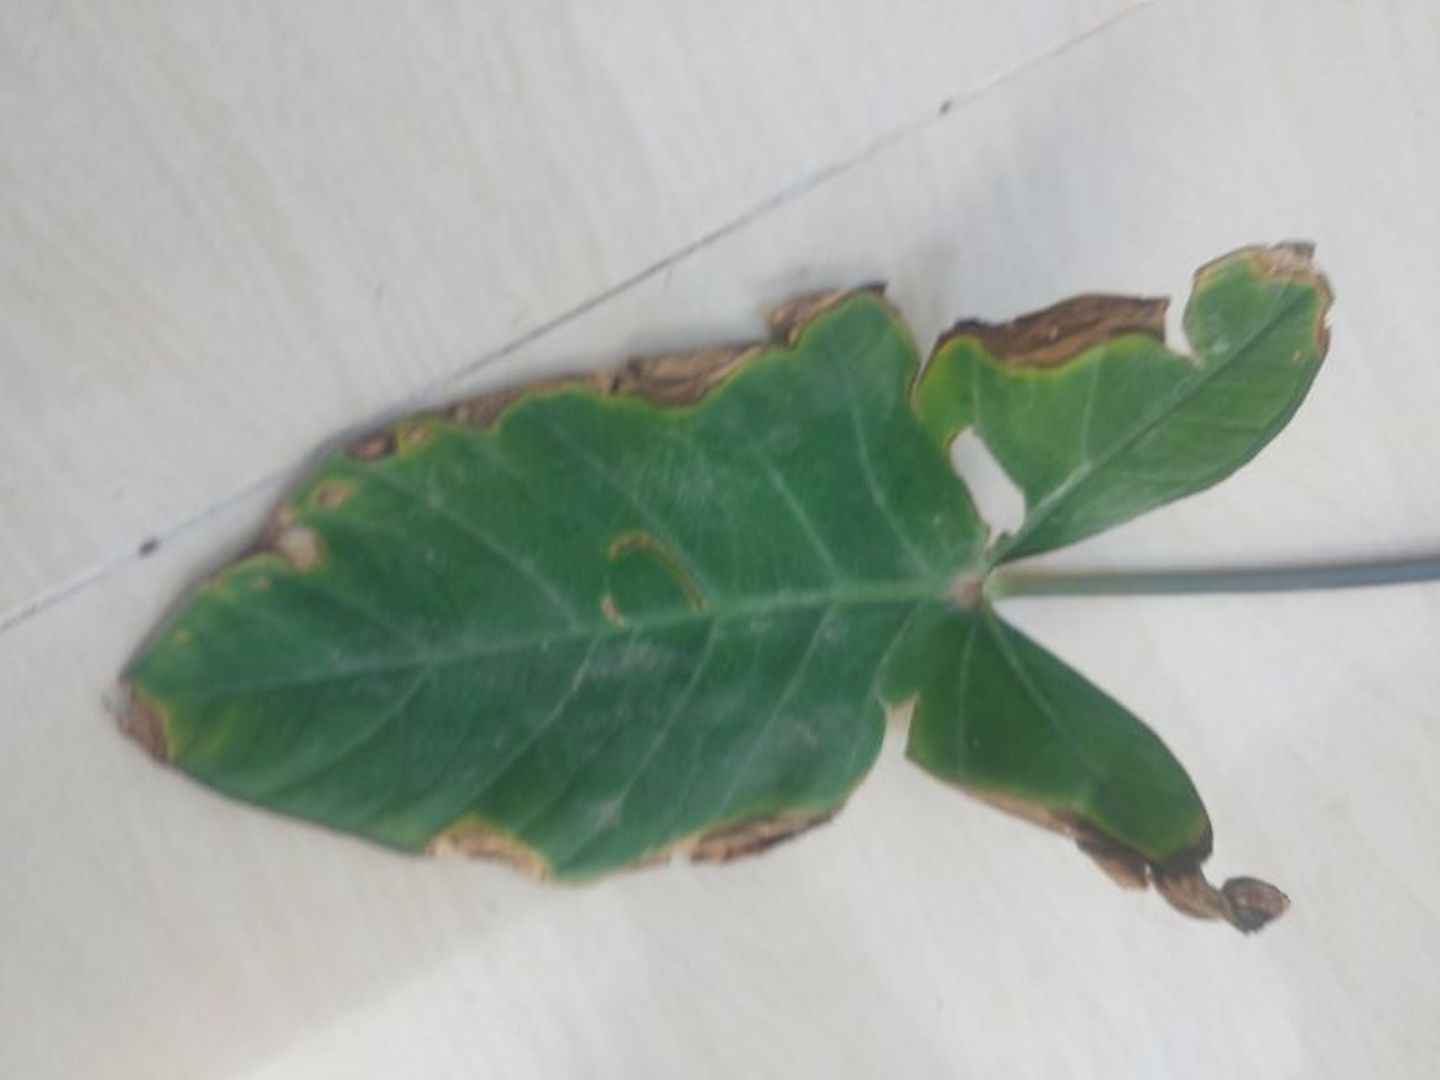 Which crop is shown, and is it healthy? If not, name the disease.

taro, leaf blight
